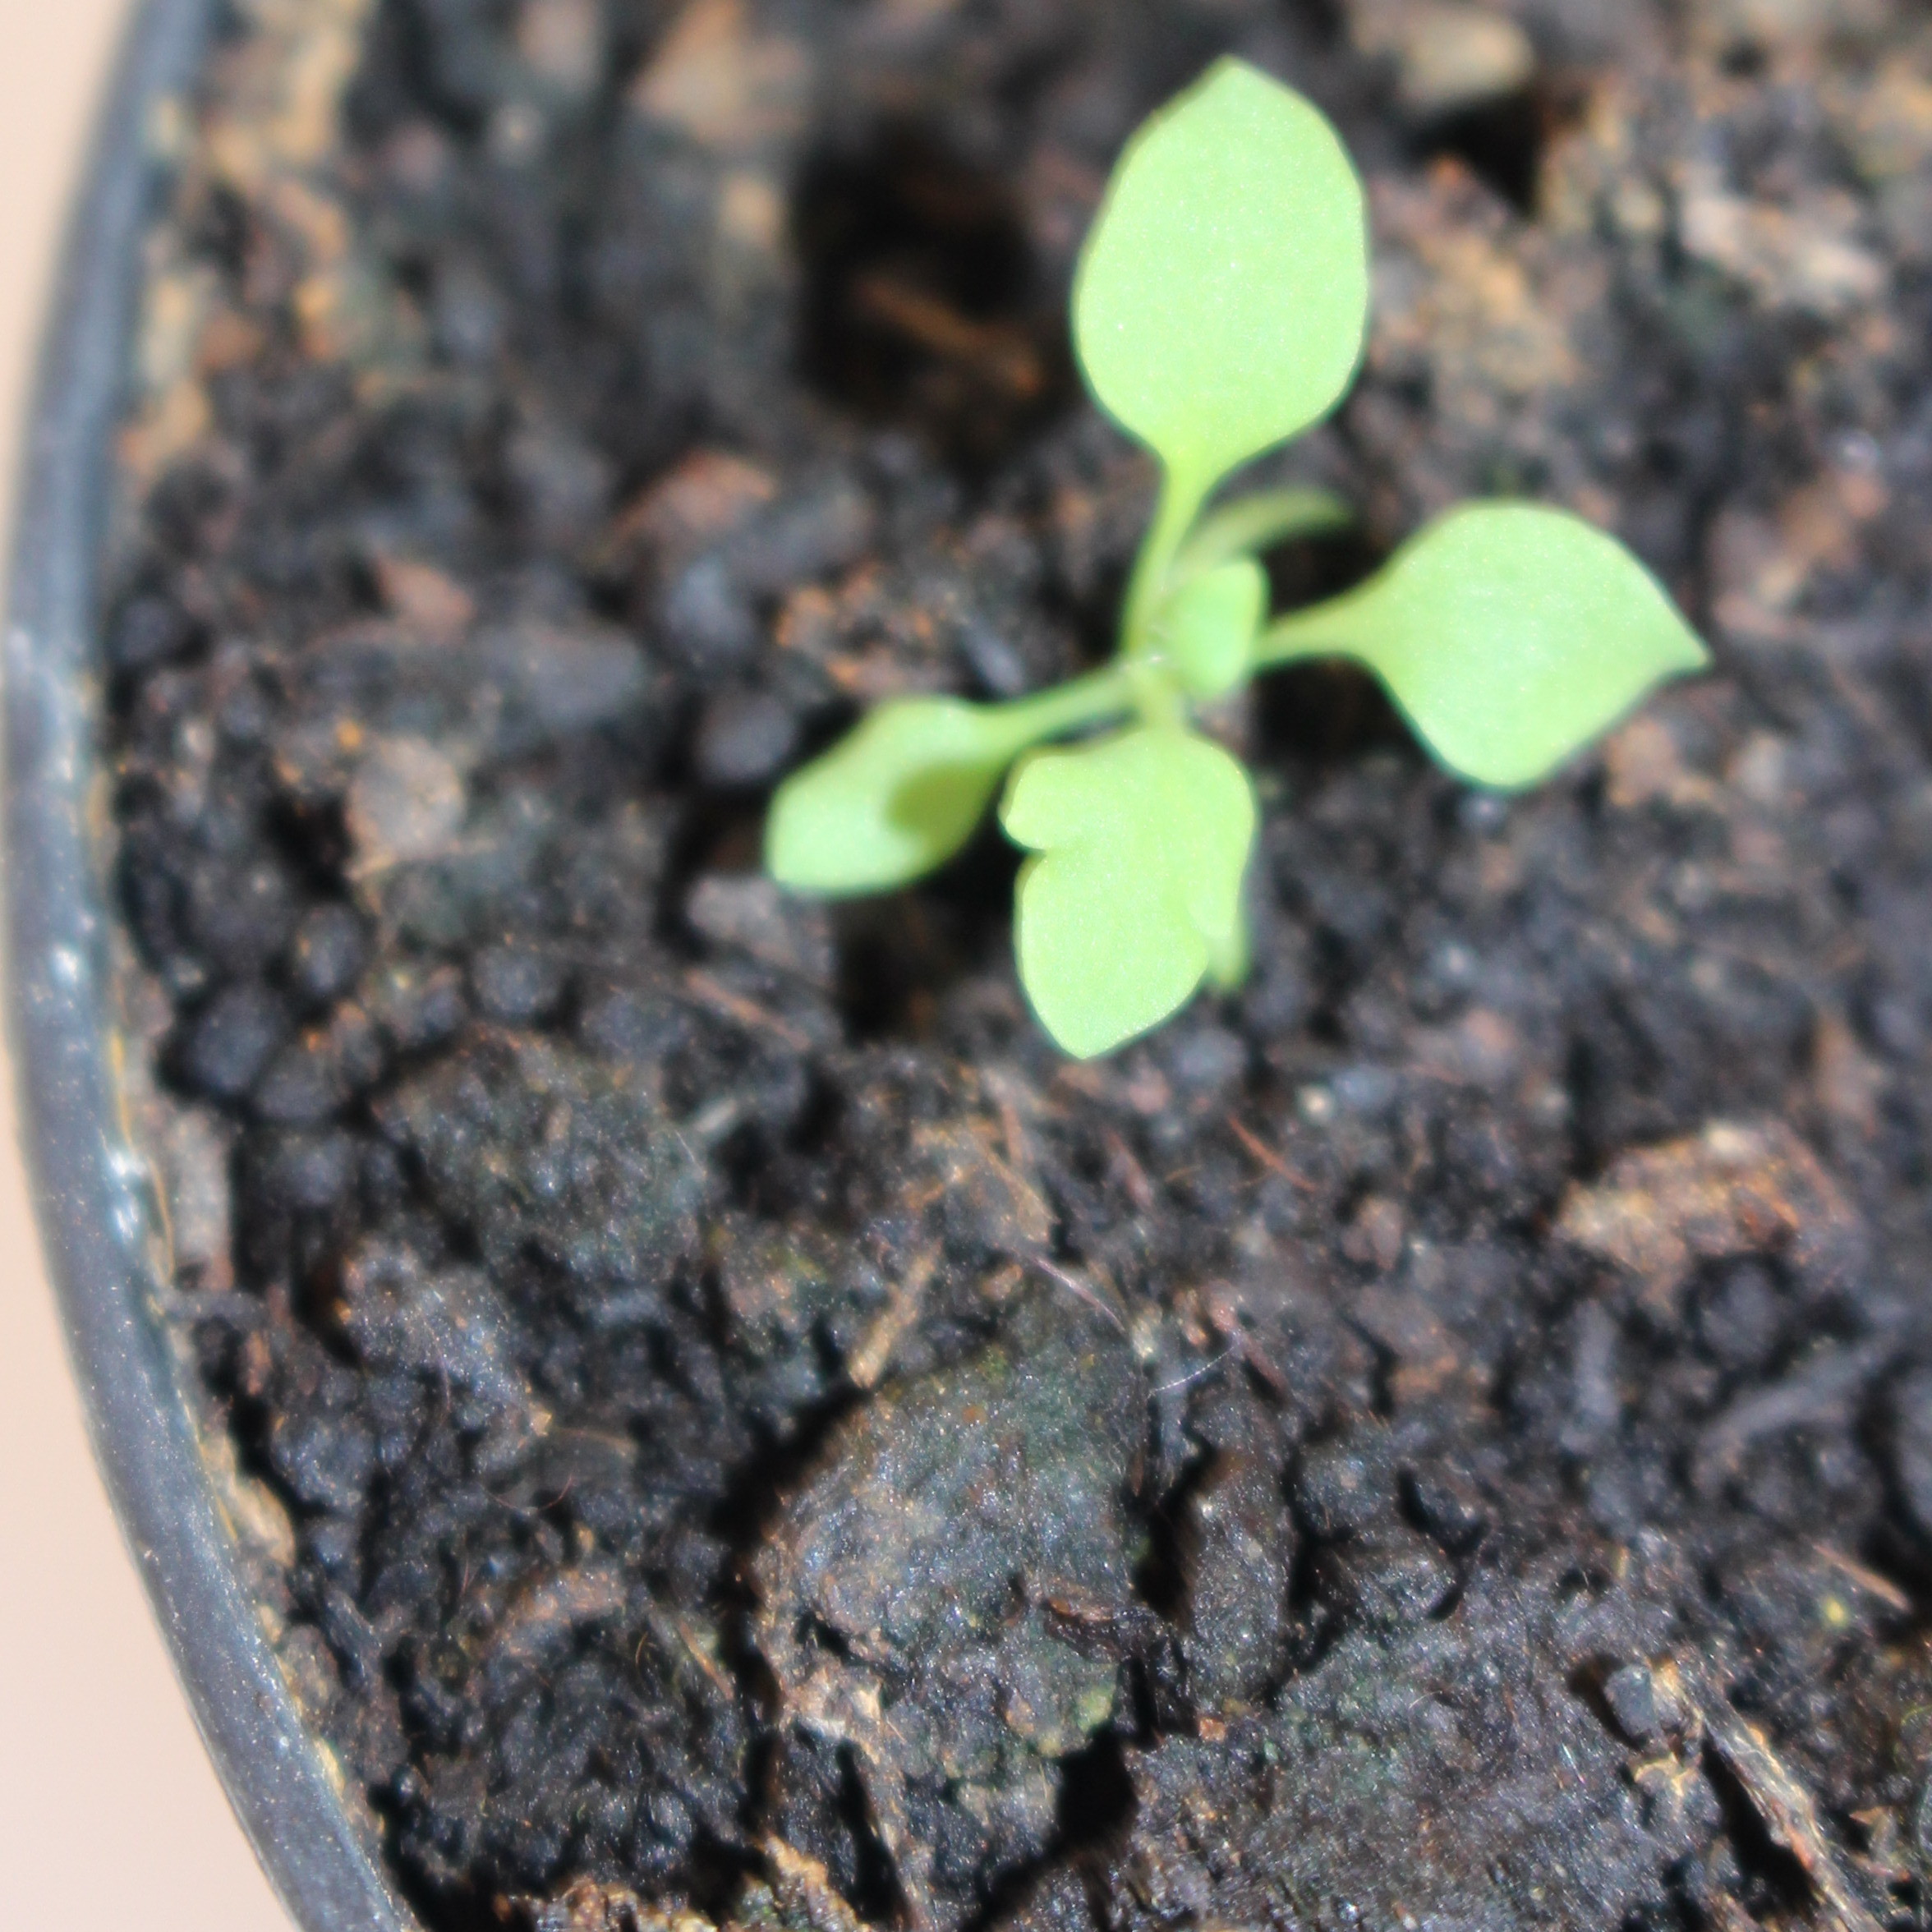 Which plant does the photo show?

Papaver rhoeas
